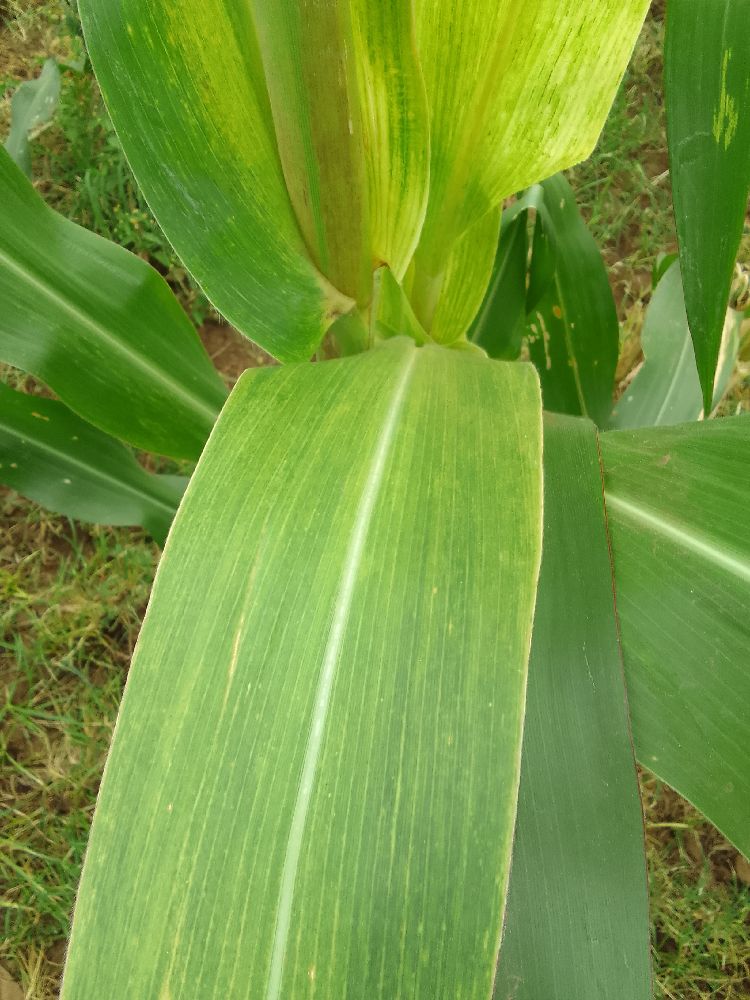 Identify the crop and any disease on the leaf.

maize, maize lethal necrosis
